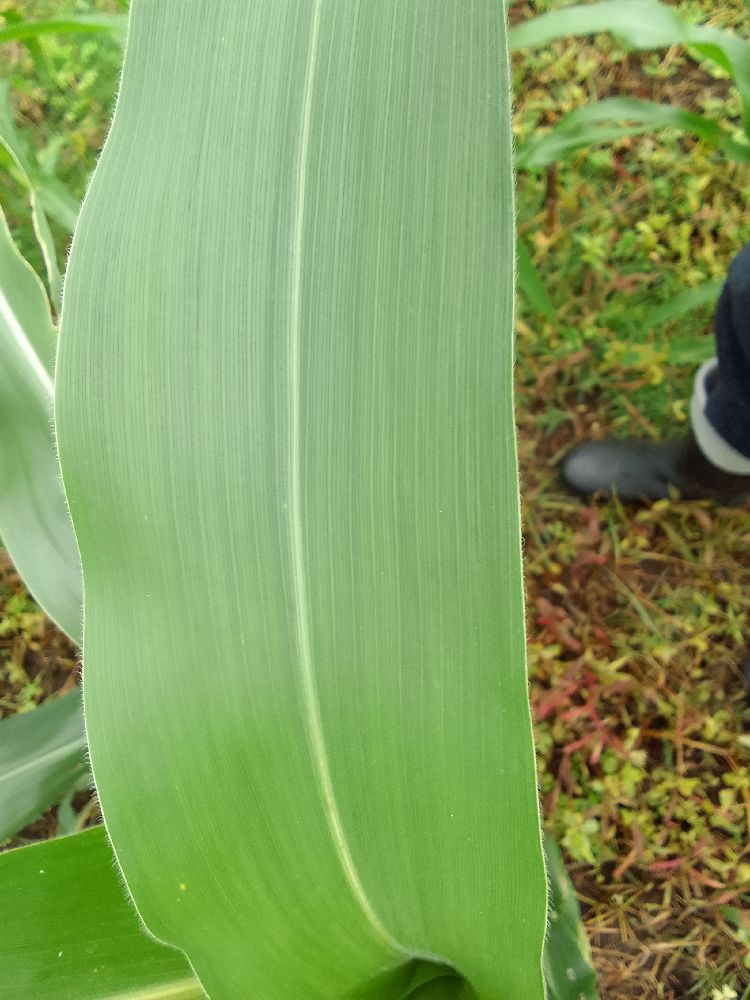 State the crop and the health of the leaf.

maize, healthy
